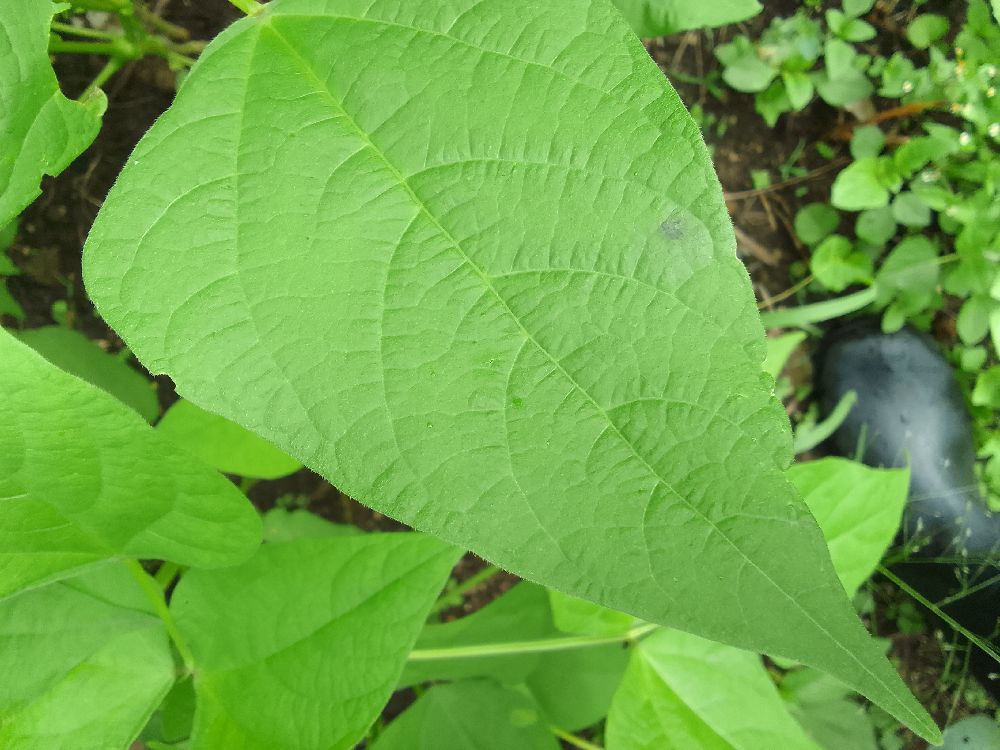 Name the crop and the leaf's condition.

common bean, healthy
